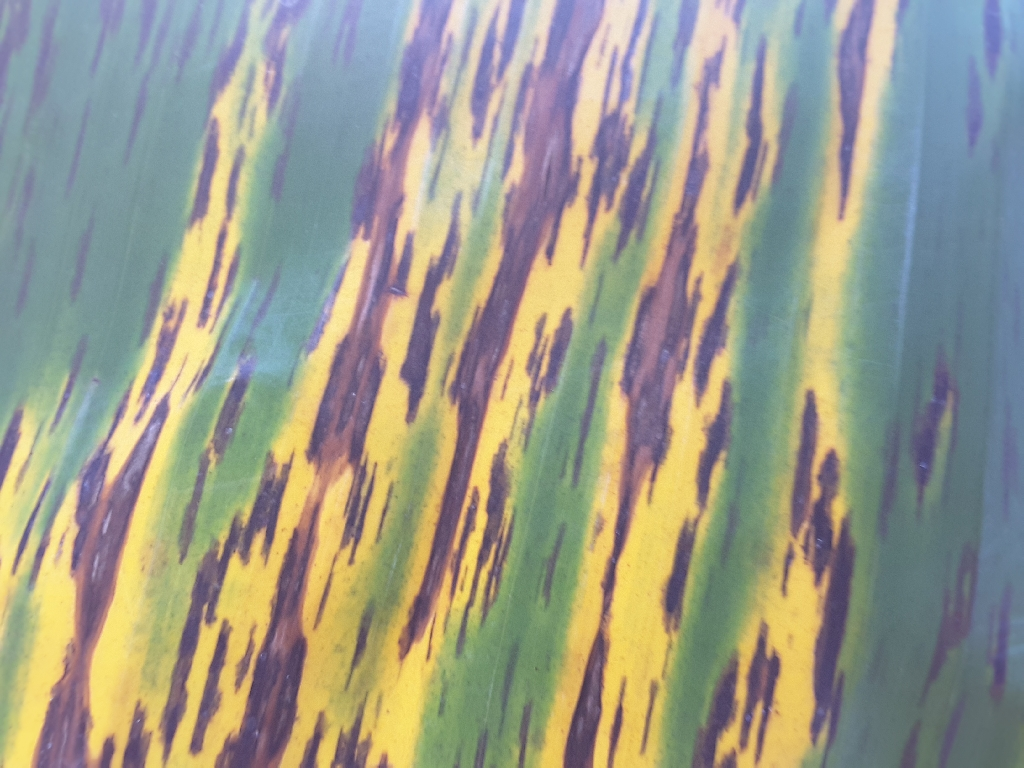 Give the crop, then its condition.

banana, black sigatoka
